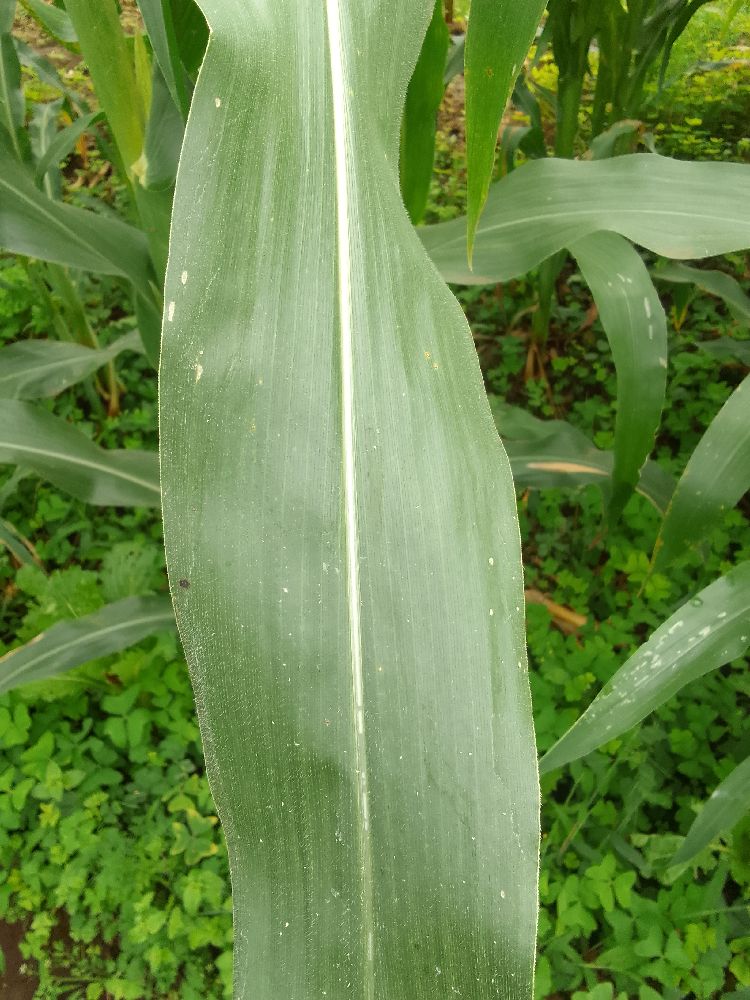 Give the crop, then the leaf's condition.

maize, healthy
